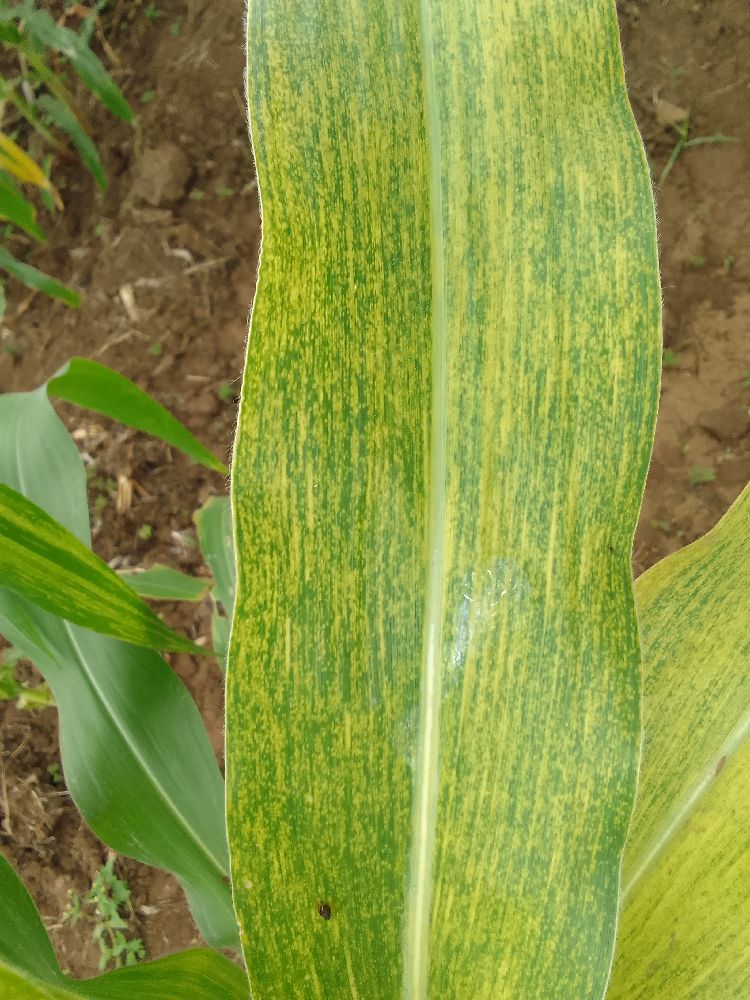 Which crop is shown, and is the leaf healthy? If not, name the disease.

maize, maize lethal necrosis
